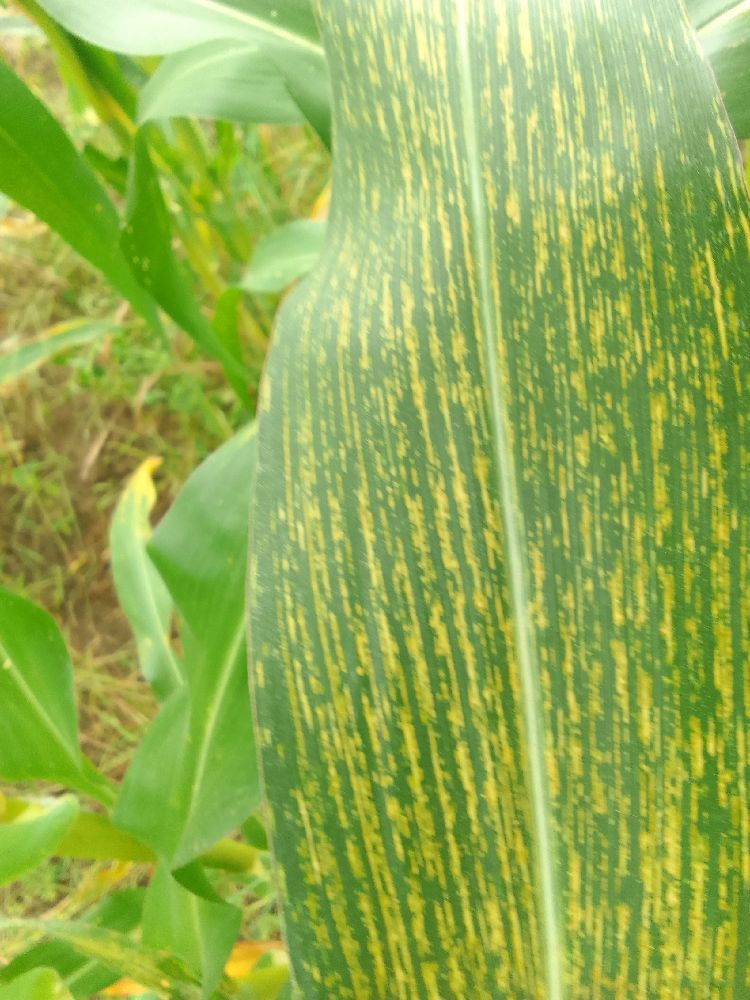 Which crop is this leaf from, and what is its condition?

maize, maize streak virus
